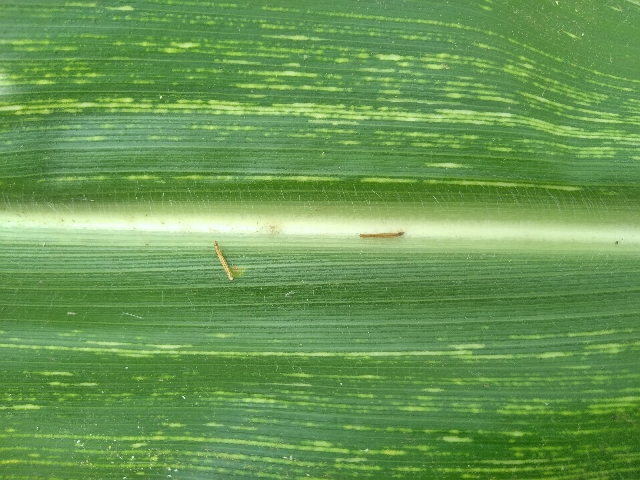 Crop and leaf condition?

maize, maize streak virus
